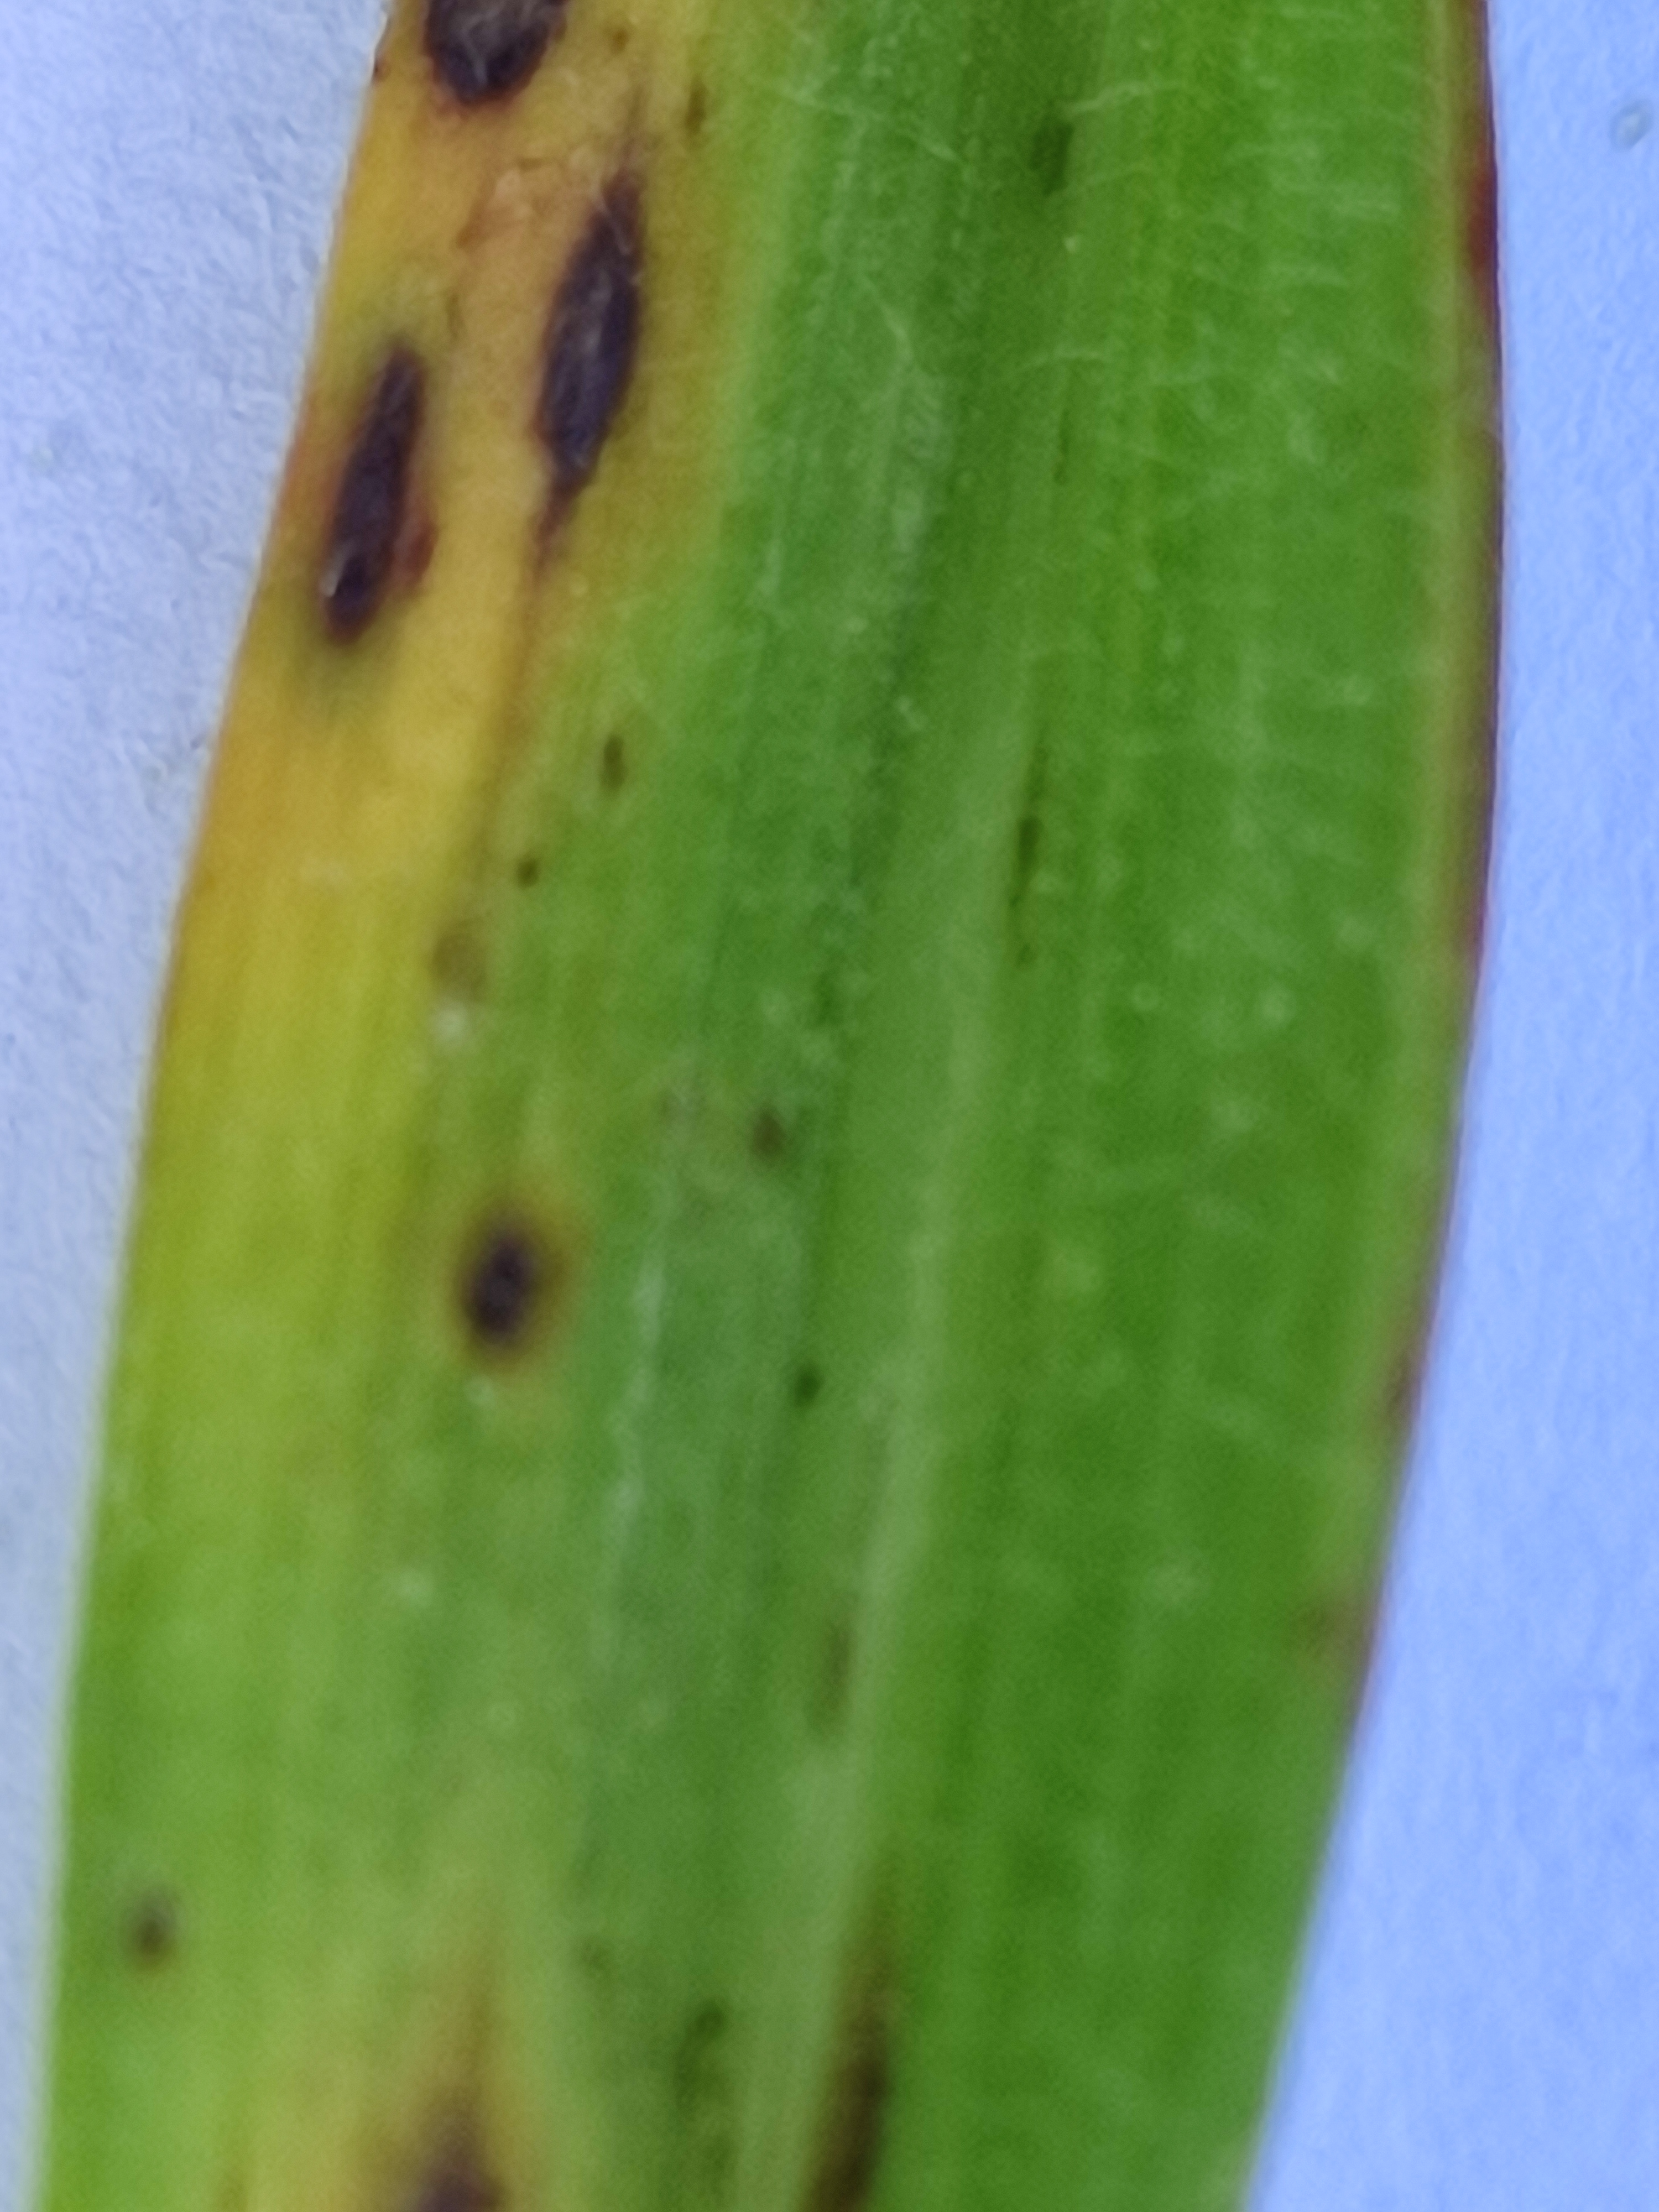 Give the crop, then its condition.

pearl millet, pyricularia sp.
